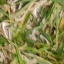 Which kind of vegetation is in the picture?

grass
